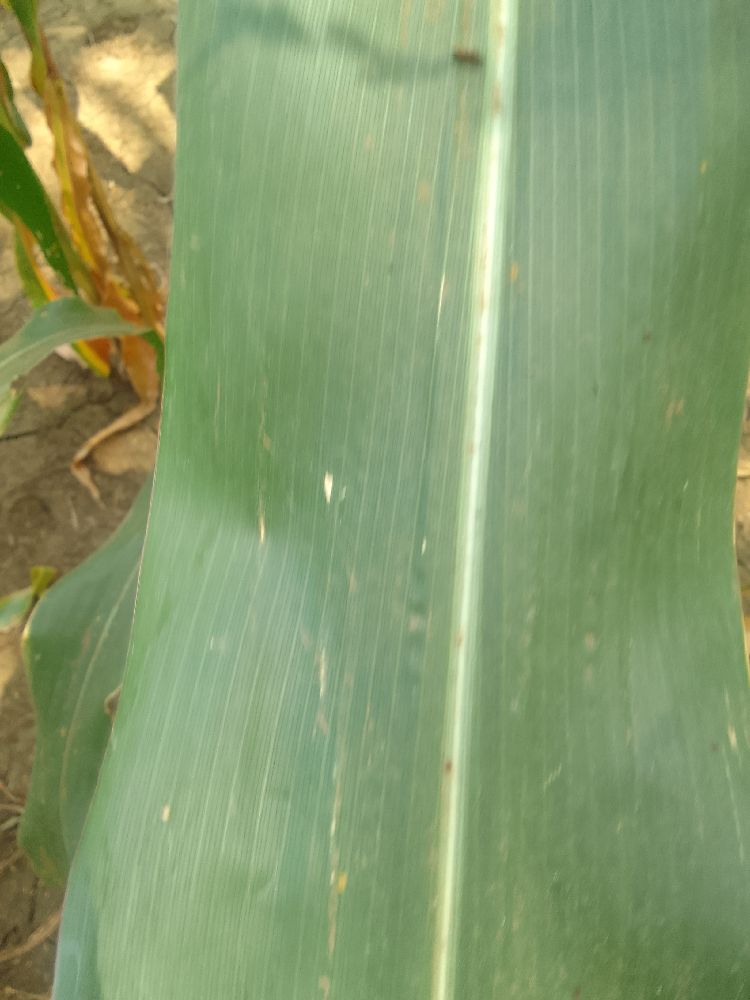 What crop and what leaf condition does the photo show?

maize, healthy
